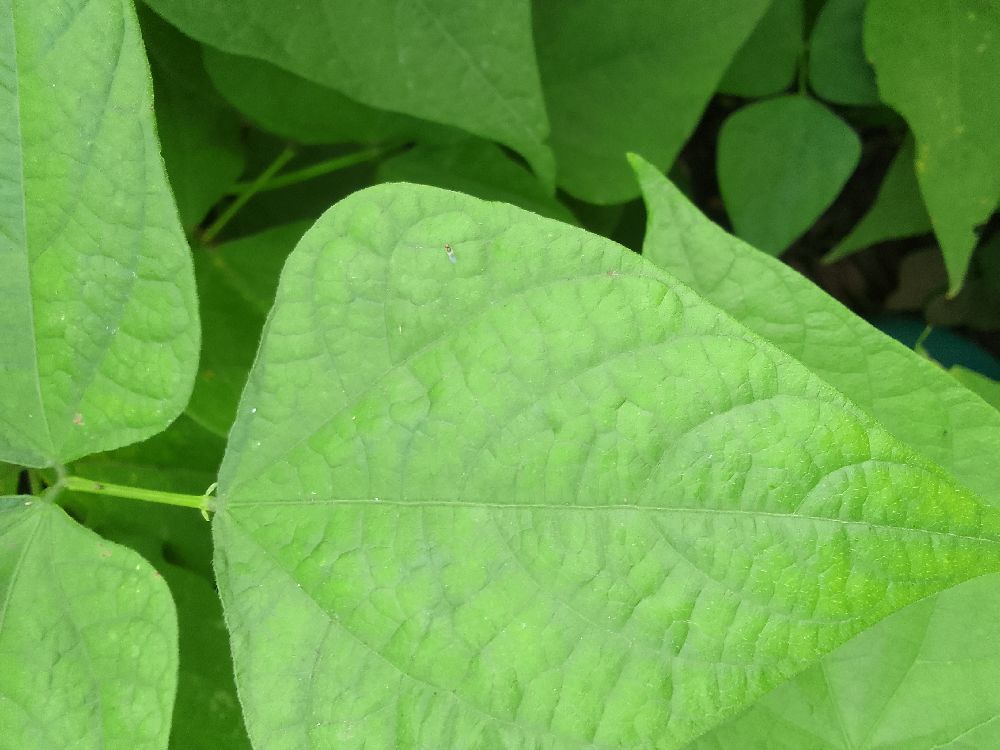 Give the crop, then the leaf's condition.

common bean, healthy
